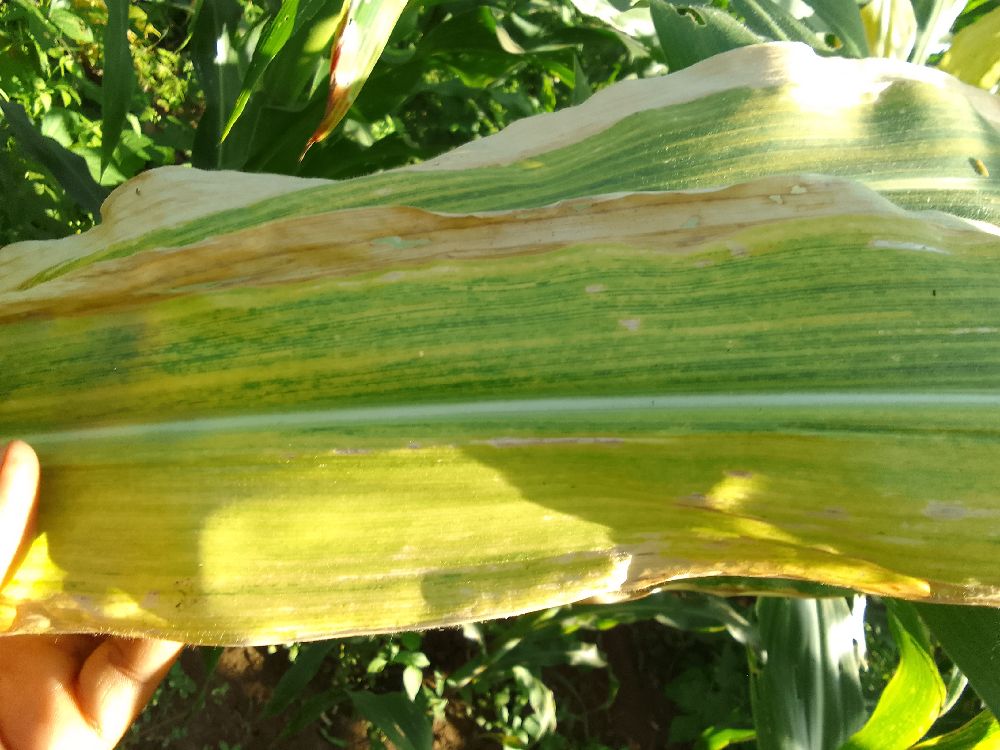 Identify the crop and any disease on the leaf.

maize, maize lethal necrosis
